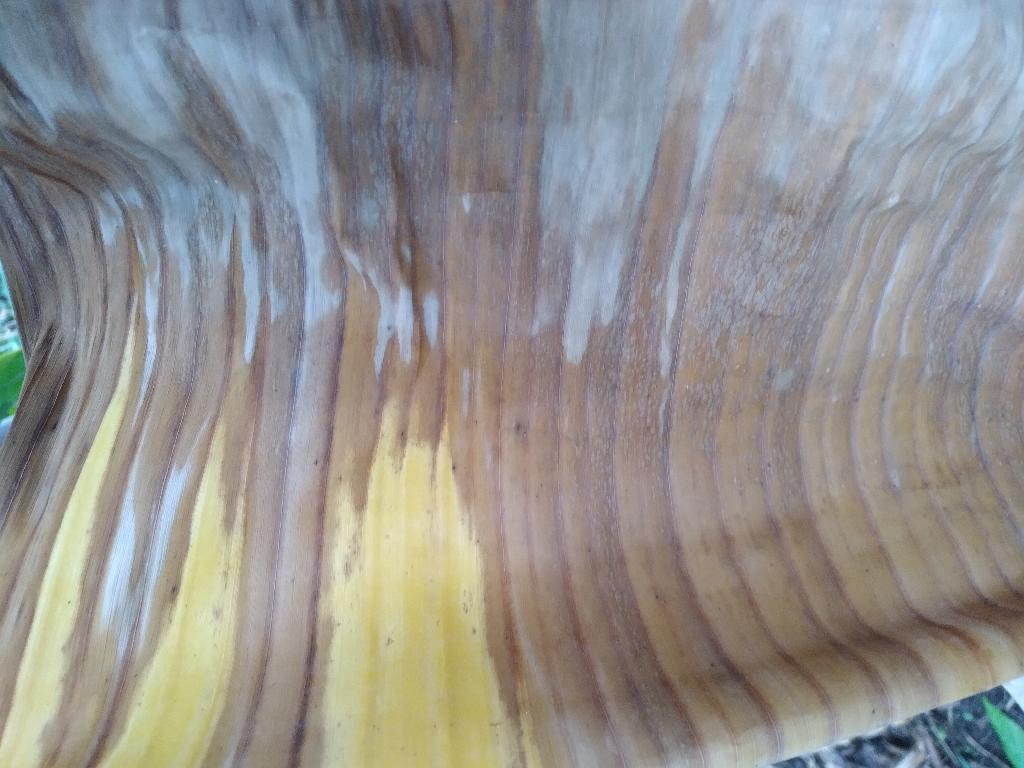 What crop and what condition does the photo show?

banana, fusarium wilt race 1
